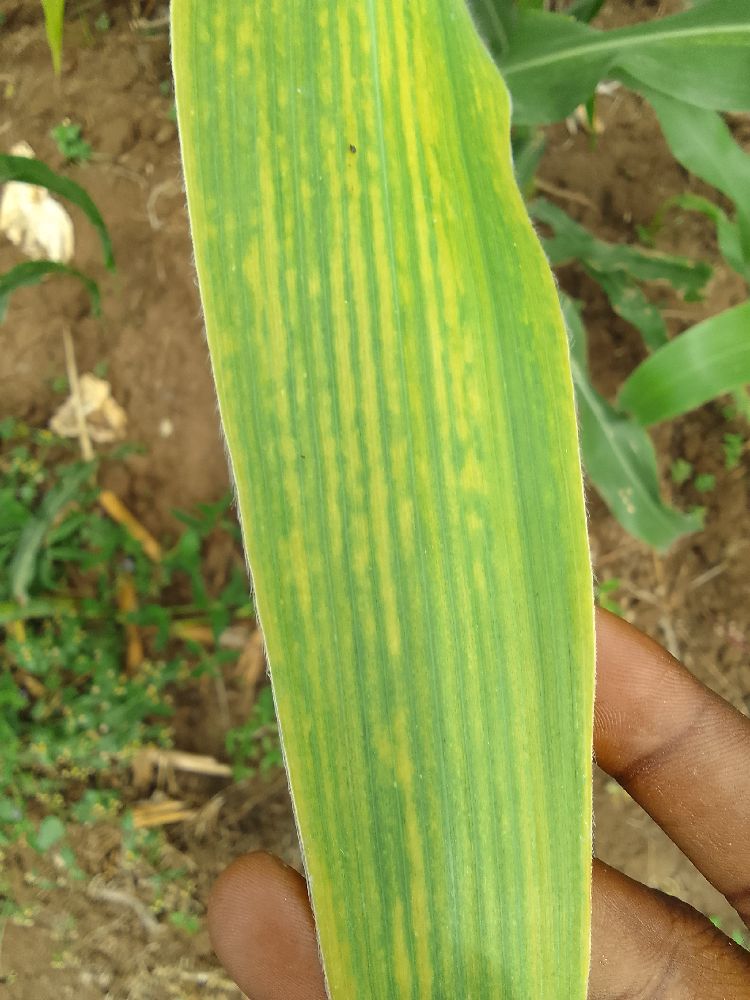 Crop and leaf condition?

maize, maize lethal necrosis
